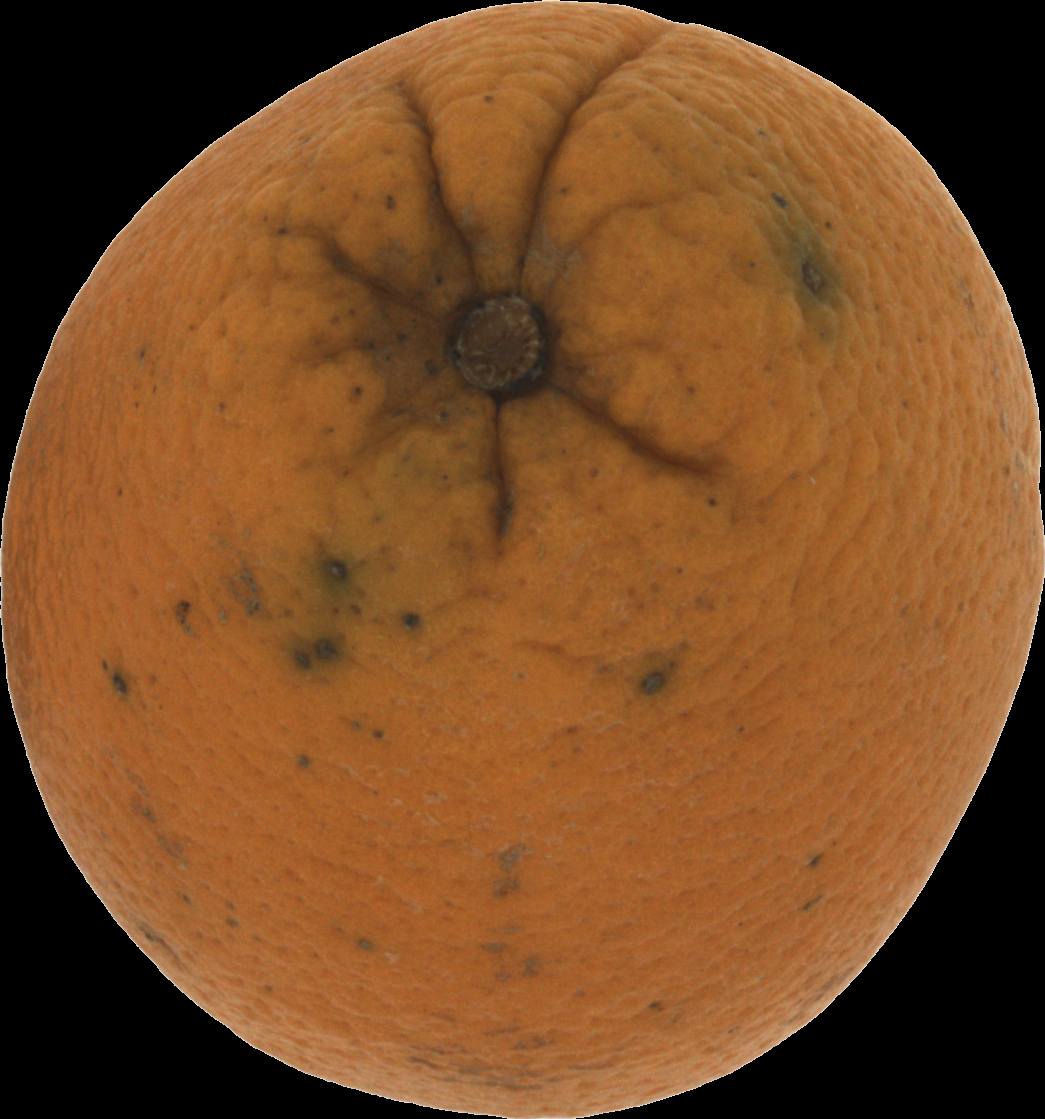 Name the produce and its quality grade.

orange, bad
